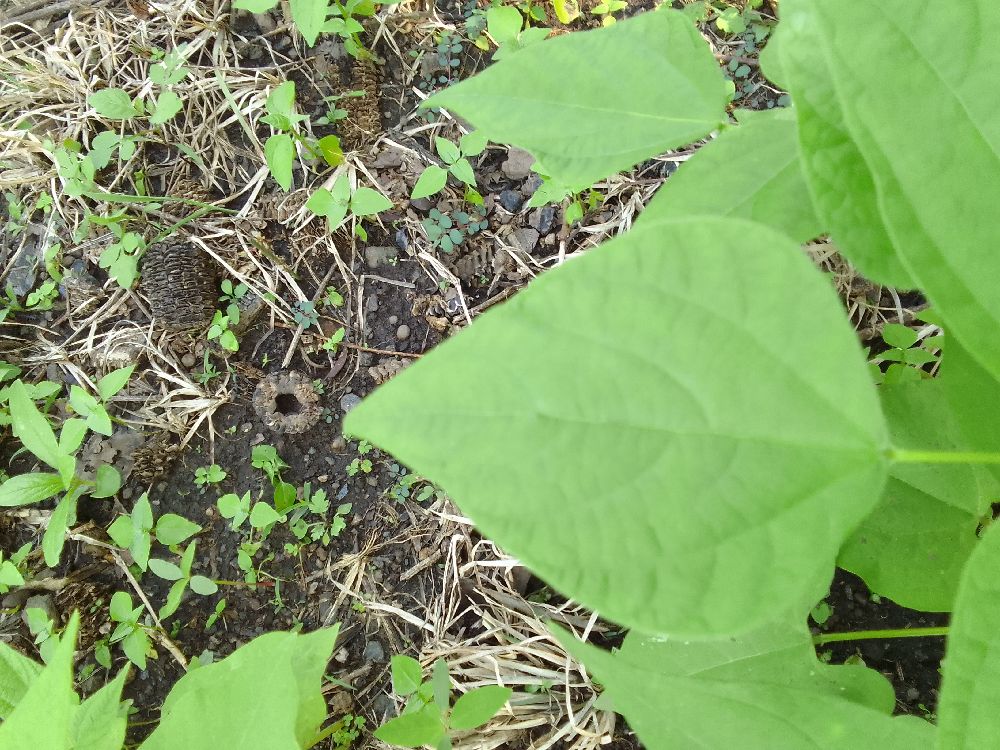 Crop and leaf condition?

common bean, healthy
